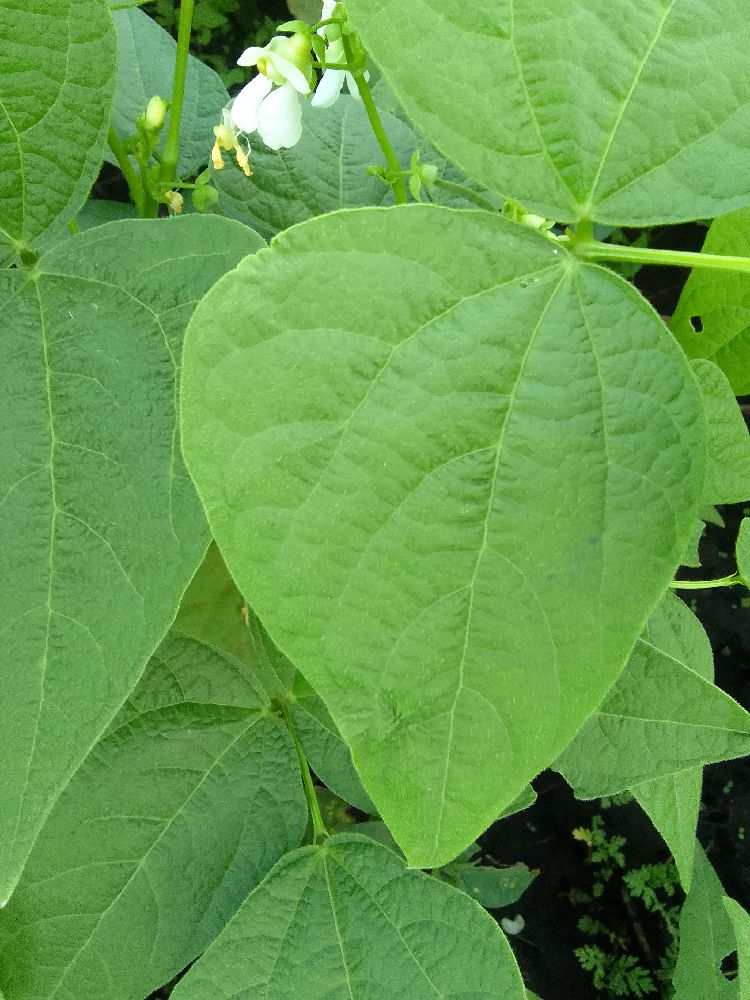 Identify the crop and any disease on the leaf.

common bean, healthy
